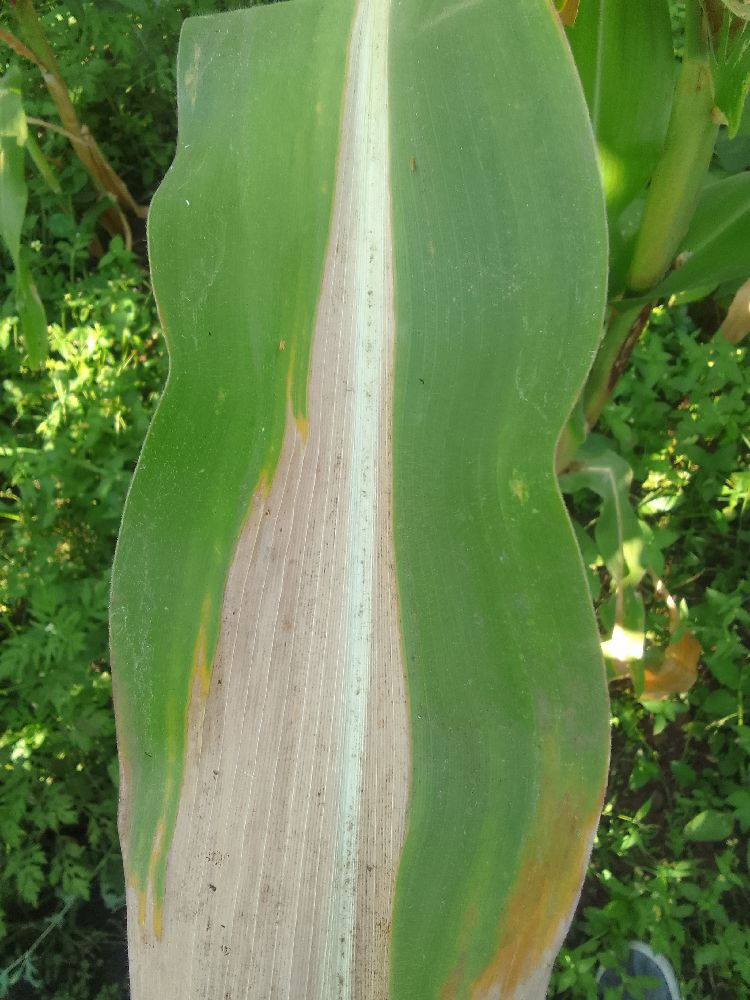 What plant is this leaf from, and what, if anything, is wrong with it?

maize, maize lethal necrosis
